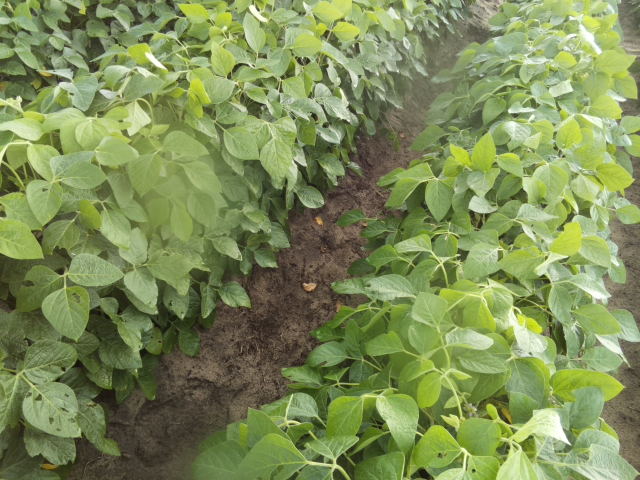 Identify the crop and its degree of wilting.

soybean, slight leaflet or petiole turgor loss in upper canopy
